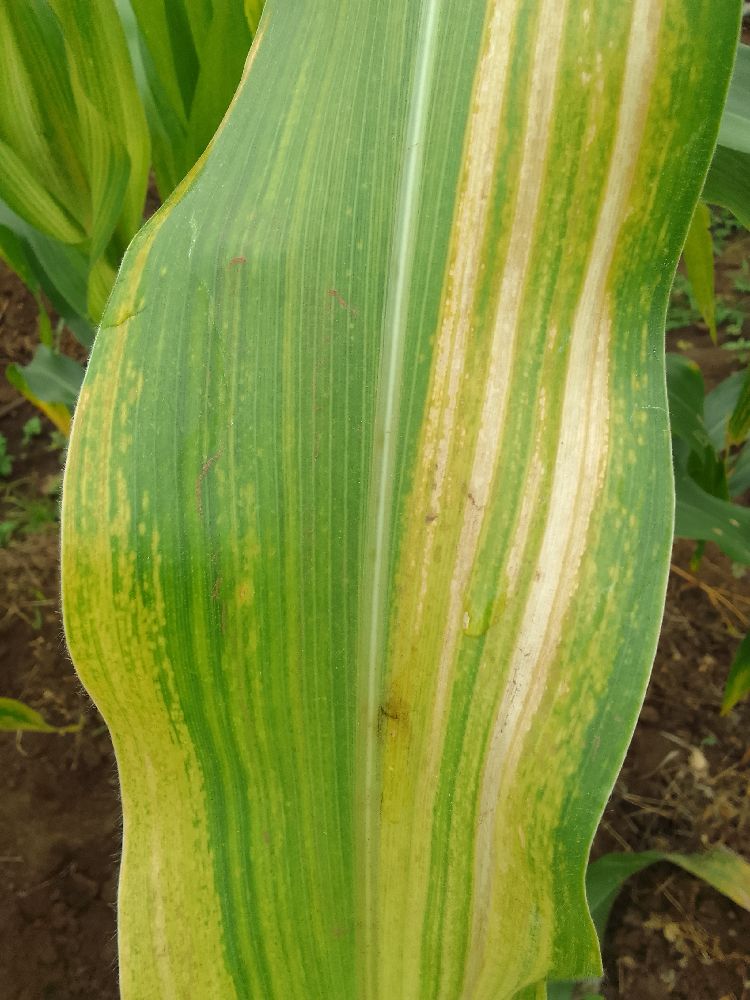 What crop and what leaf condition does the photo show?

maize, maize lethal necrosis
